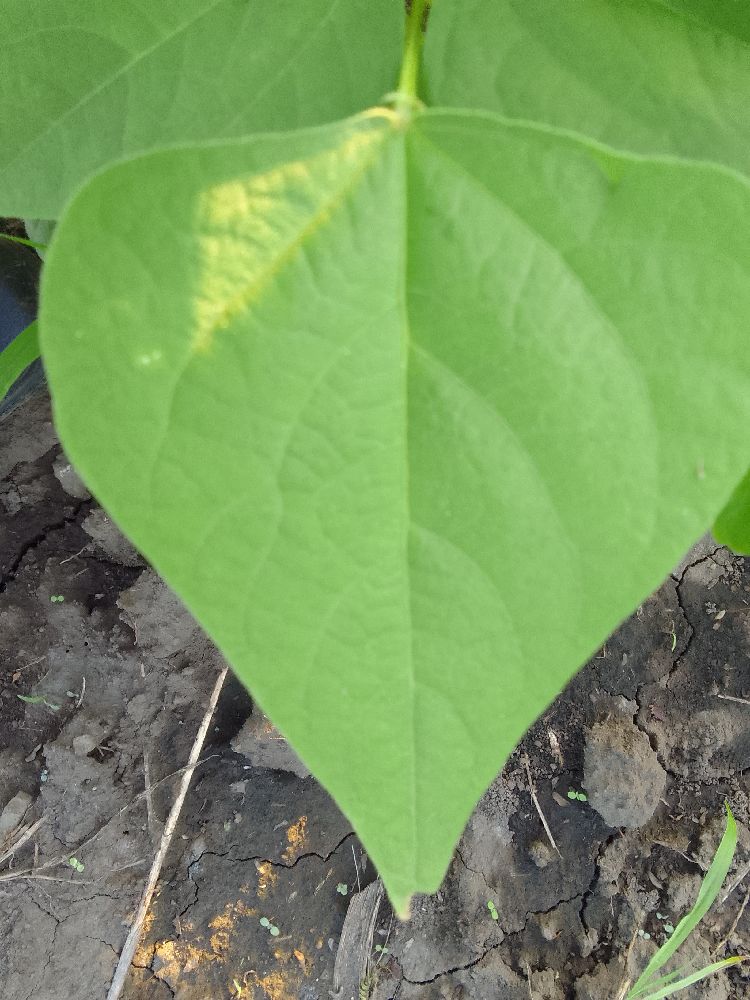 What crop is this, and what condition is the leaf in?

common bean, healthy
